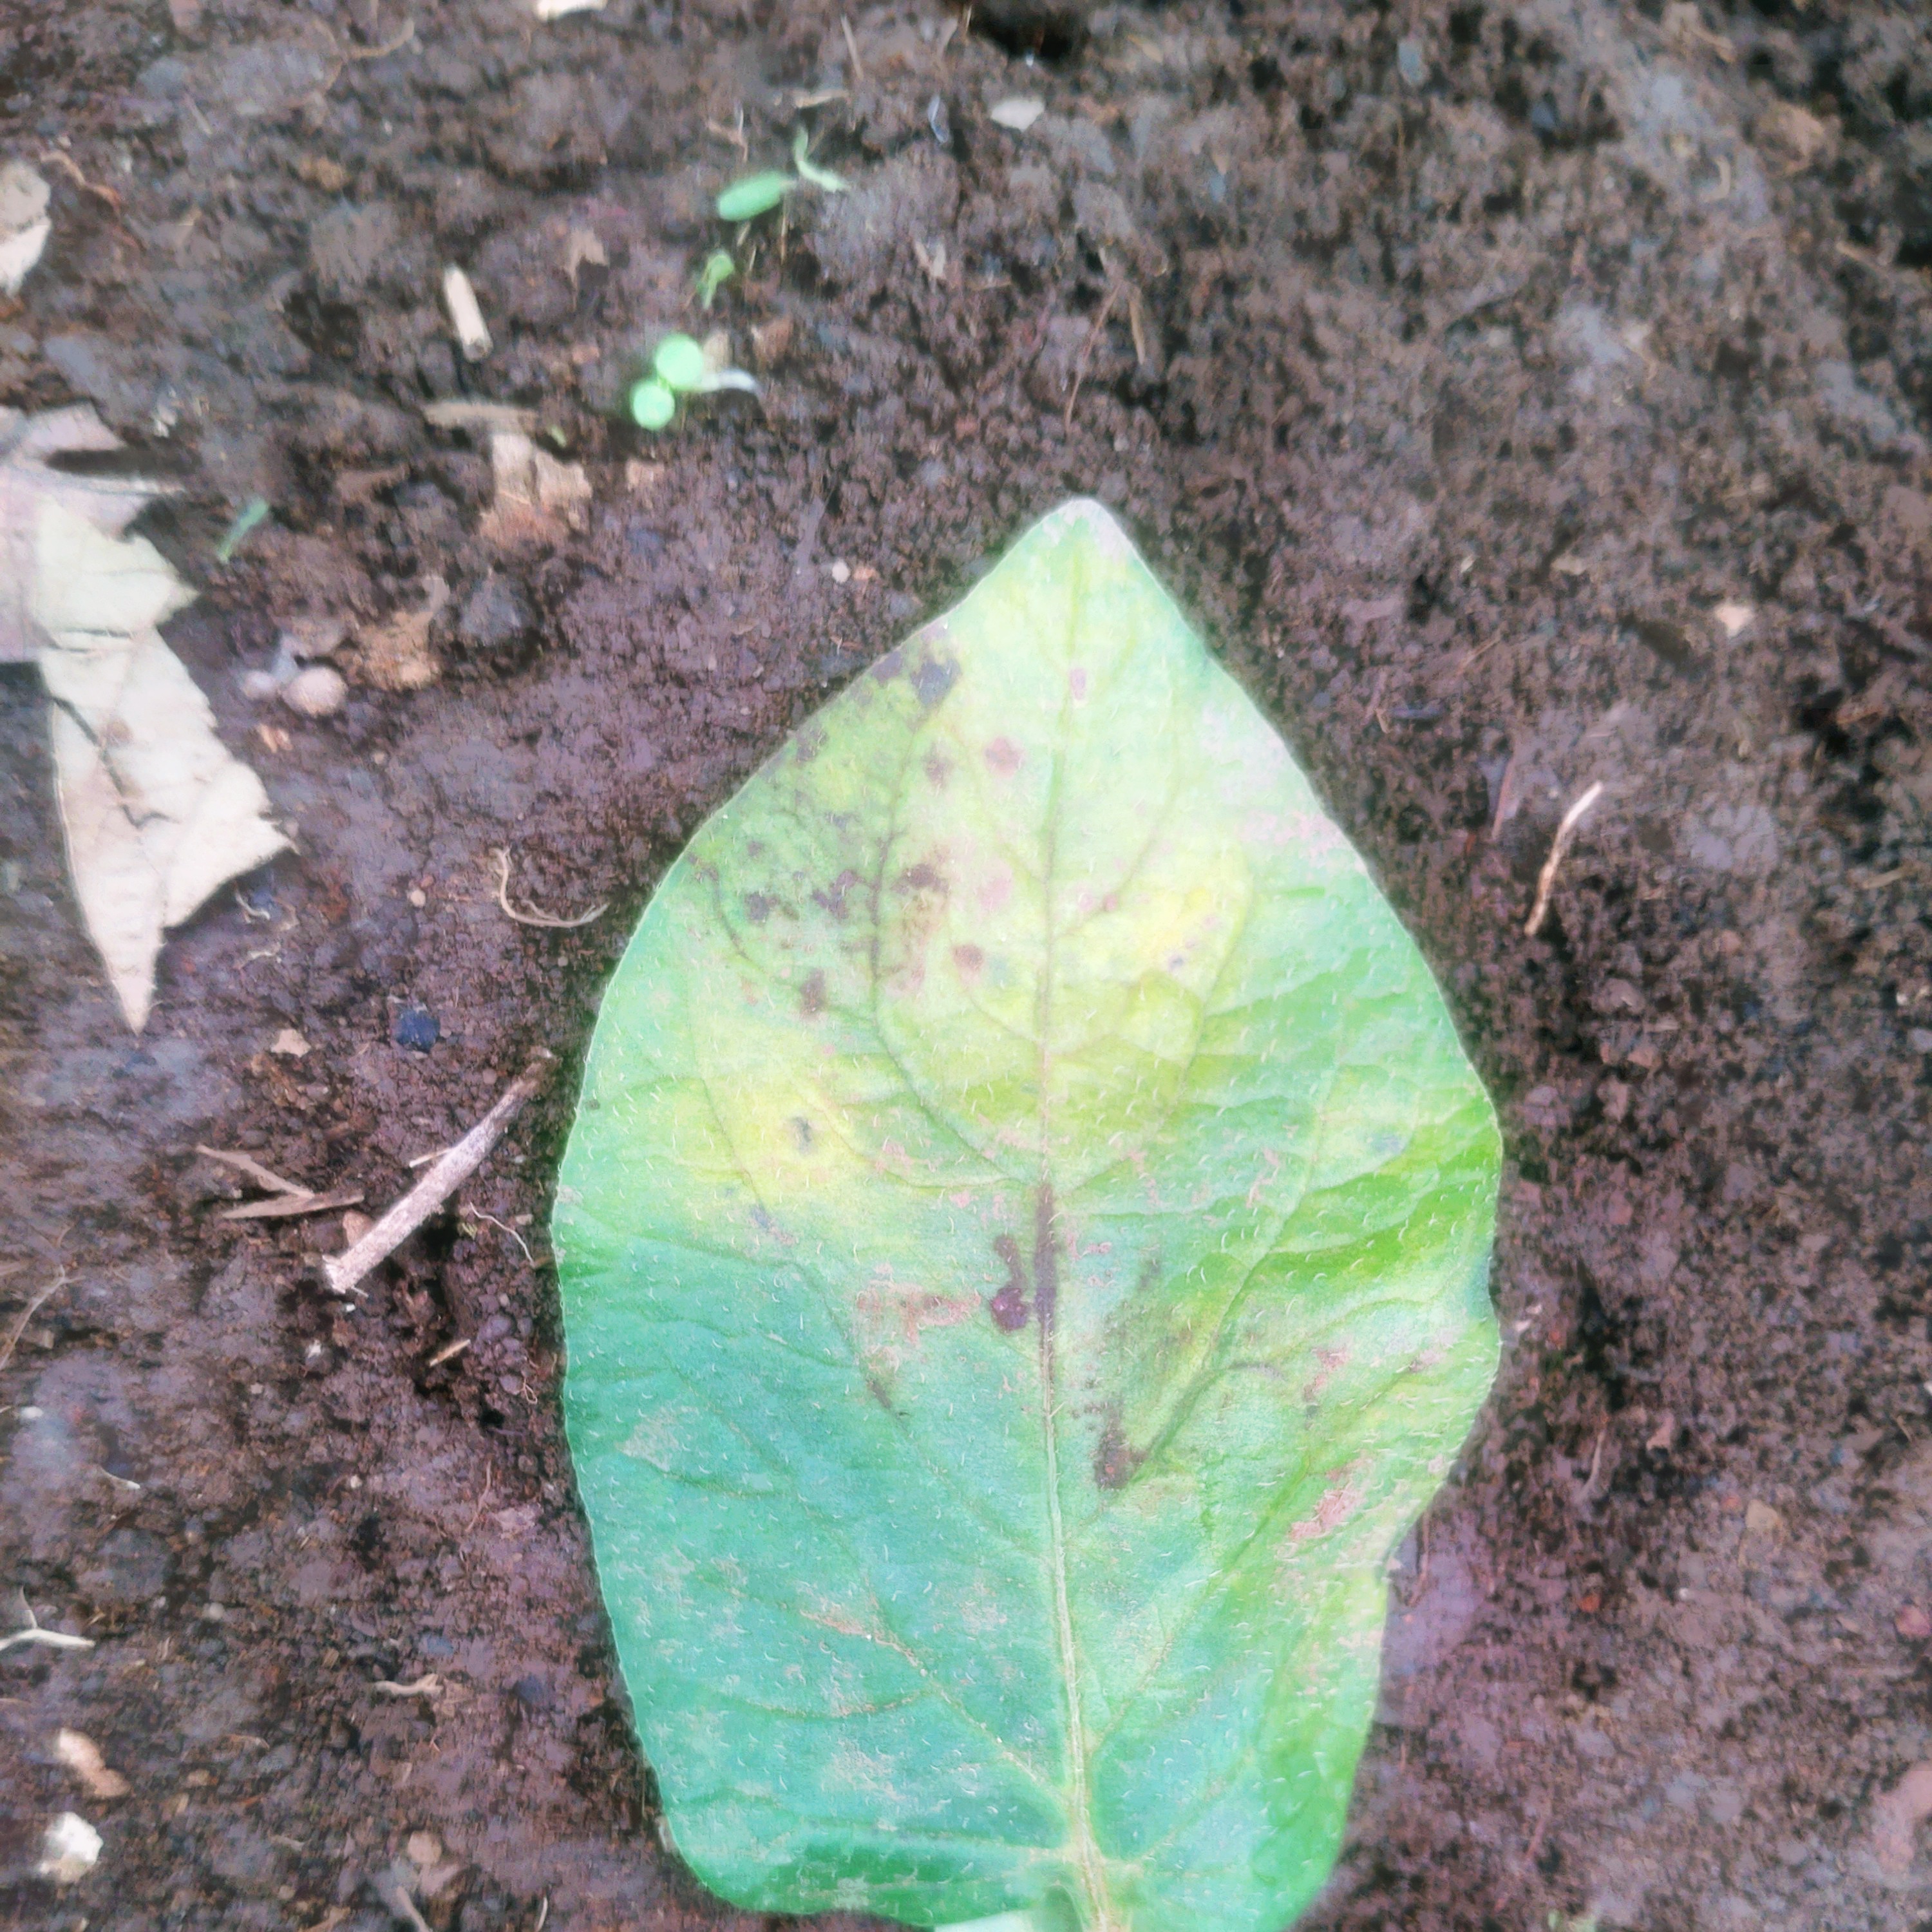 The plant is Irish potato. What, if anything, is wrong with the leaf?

late blight
